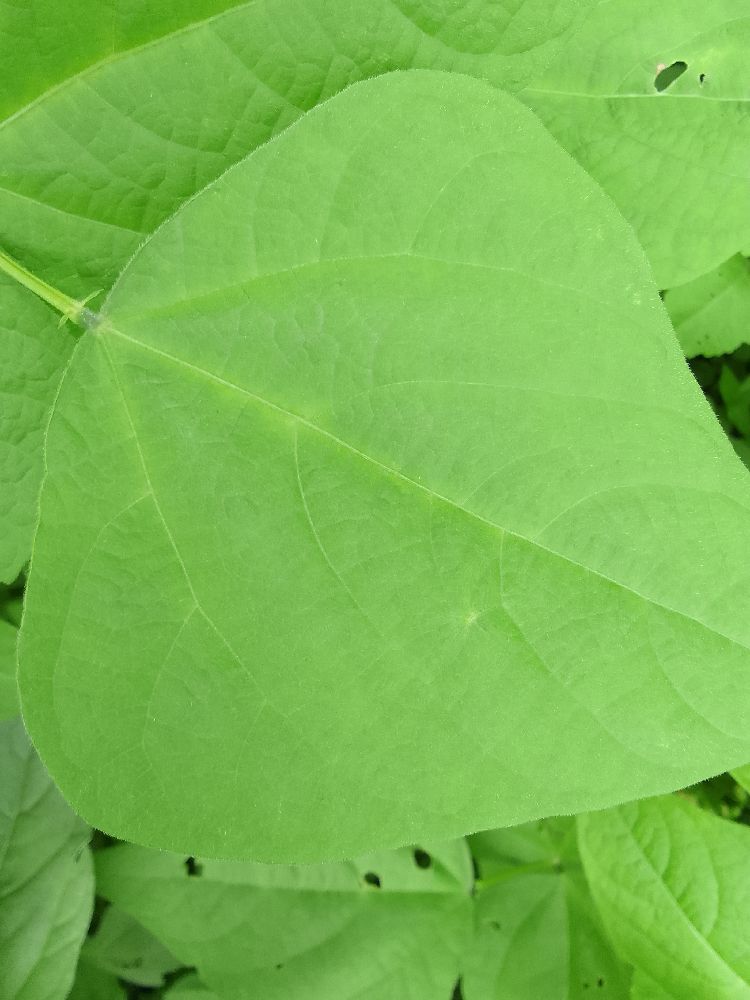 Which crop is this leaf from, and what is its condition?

common bean, healthy
